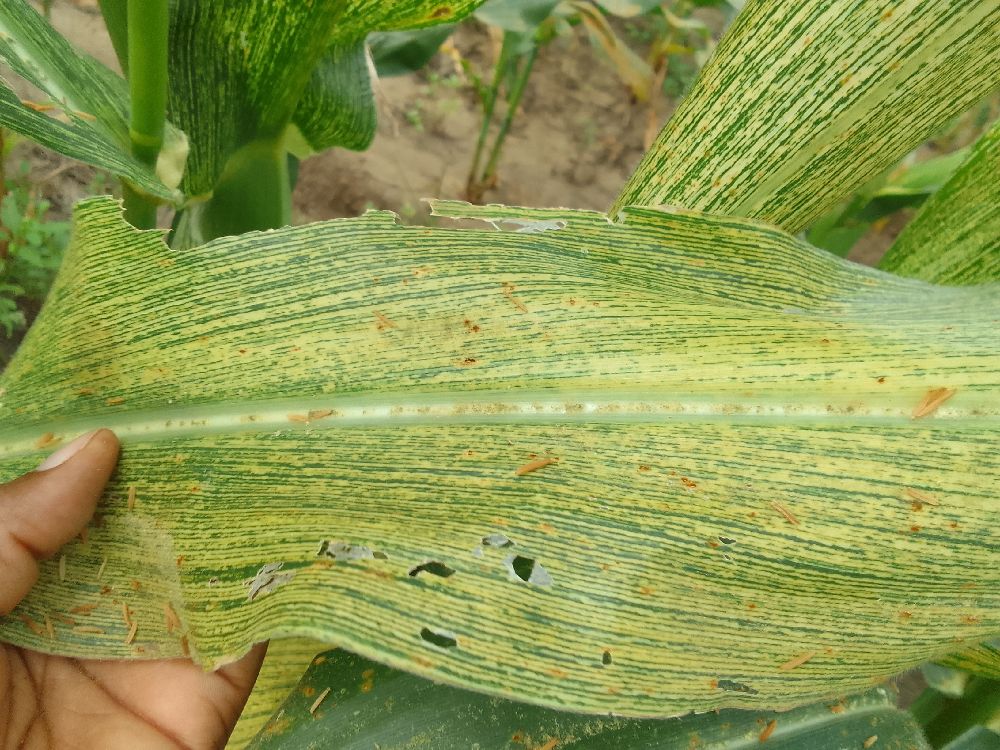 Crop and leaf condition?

maize, maize streak virus
